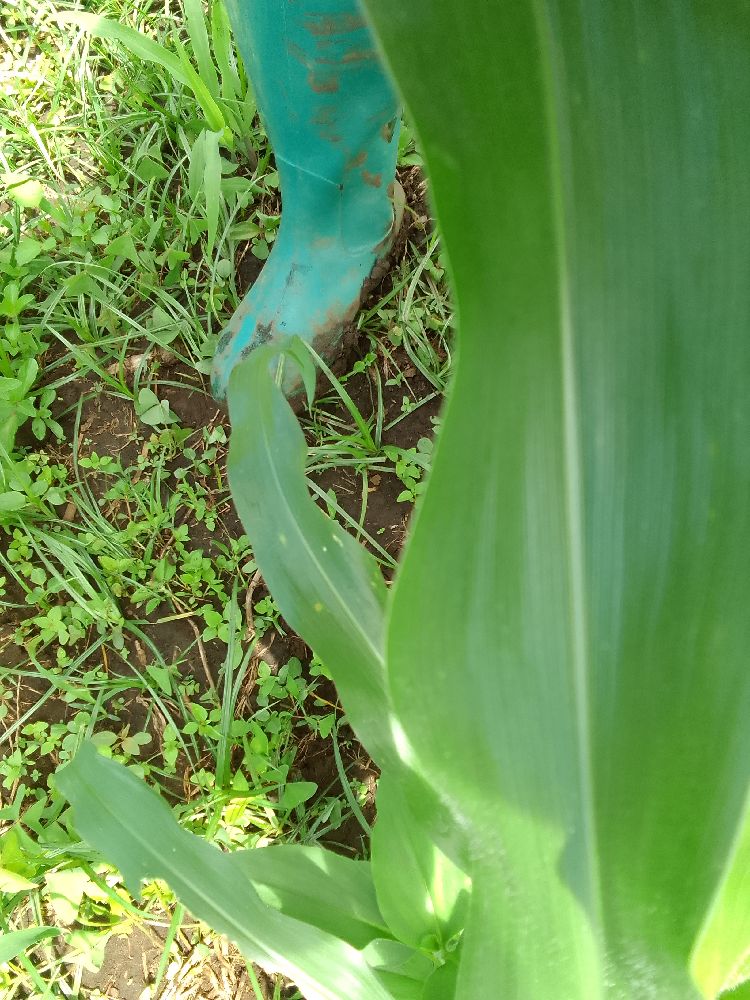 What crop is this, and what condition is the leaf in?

maize, healthy
